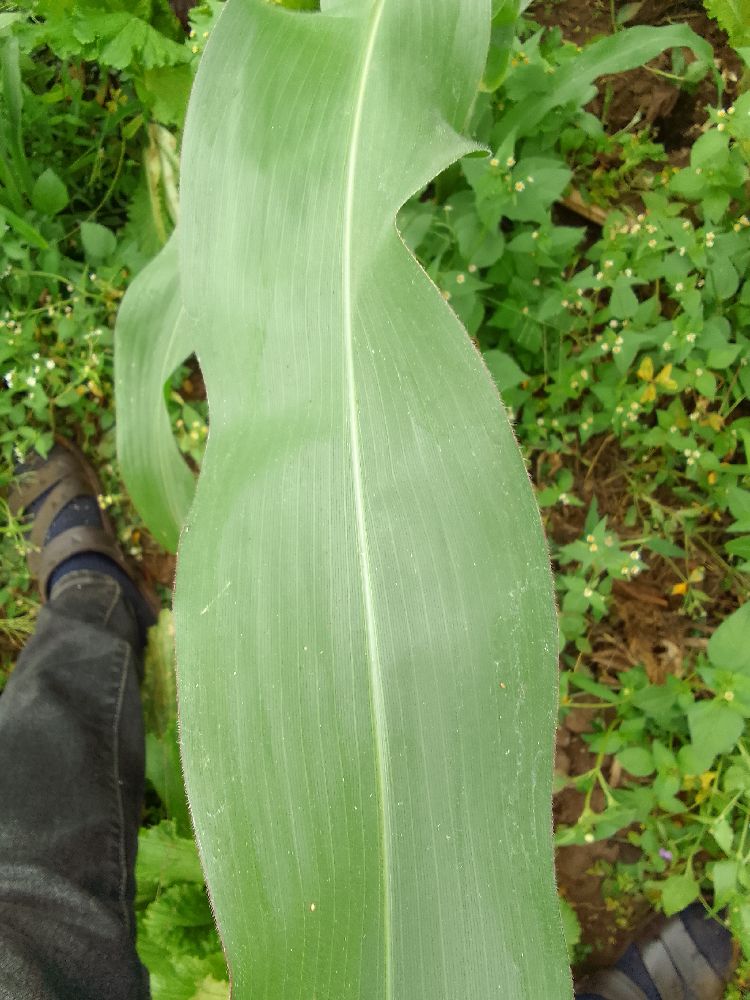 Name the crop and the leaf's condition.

maize, healthy
